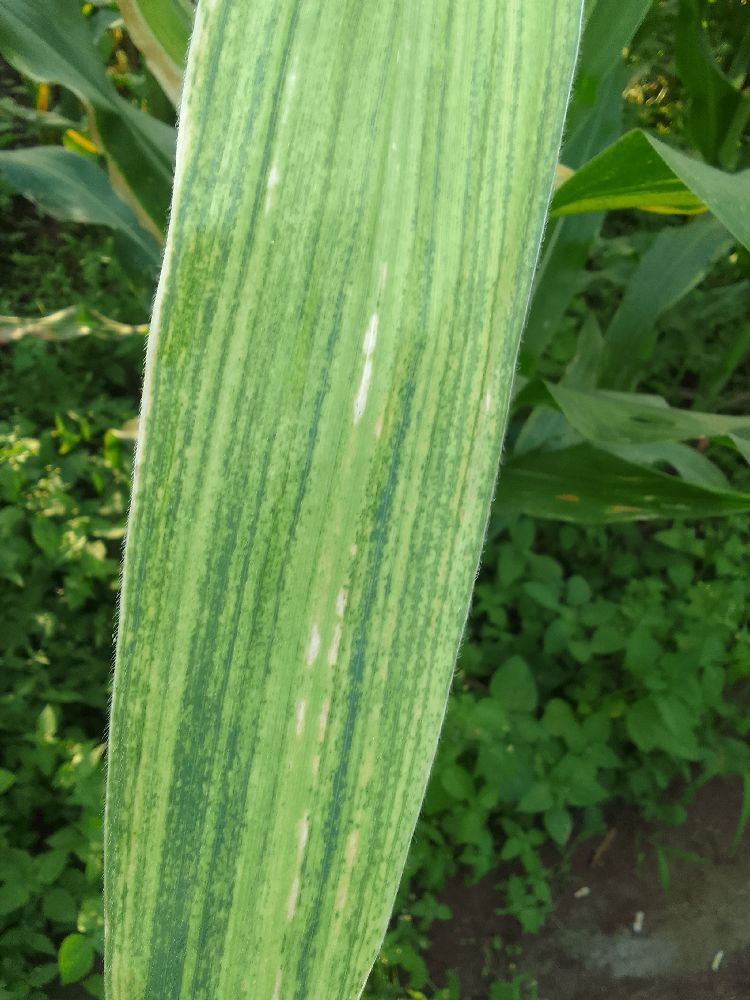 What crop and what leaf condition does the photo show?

maize, maize lethal necrosis
